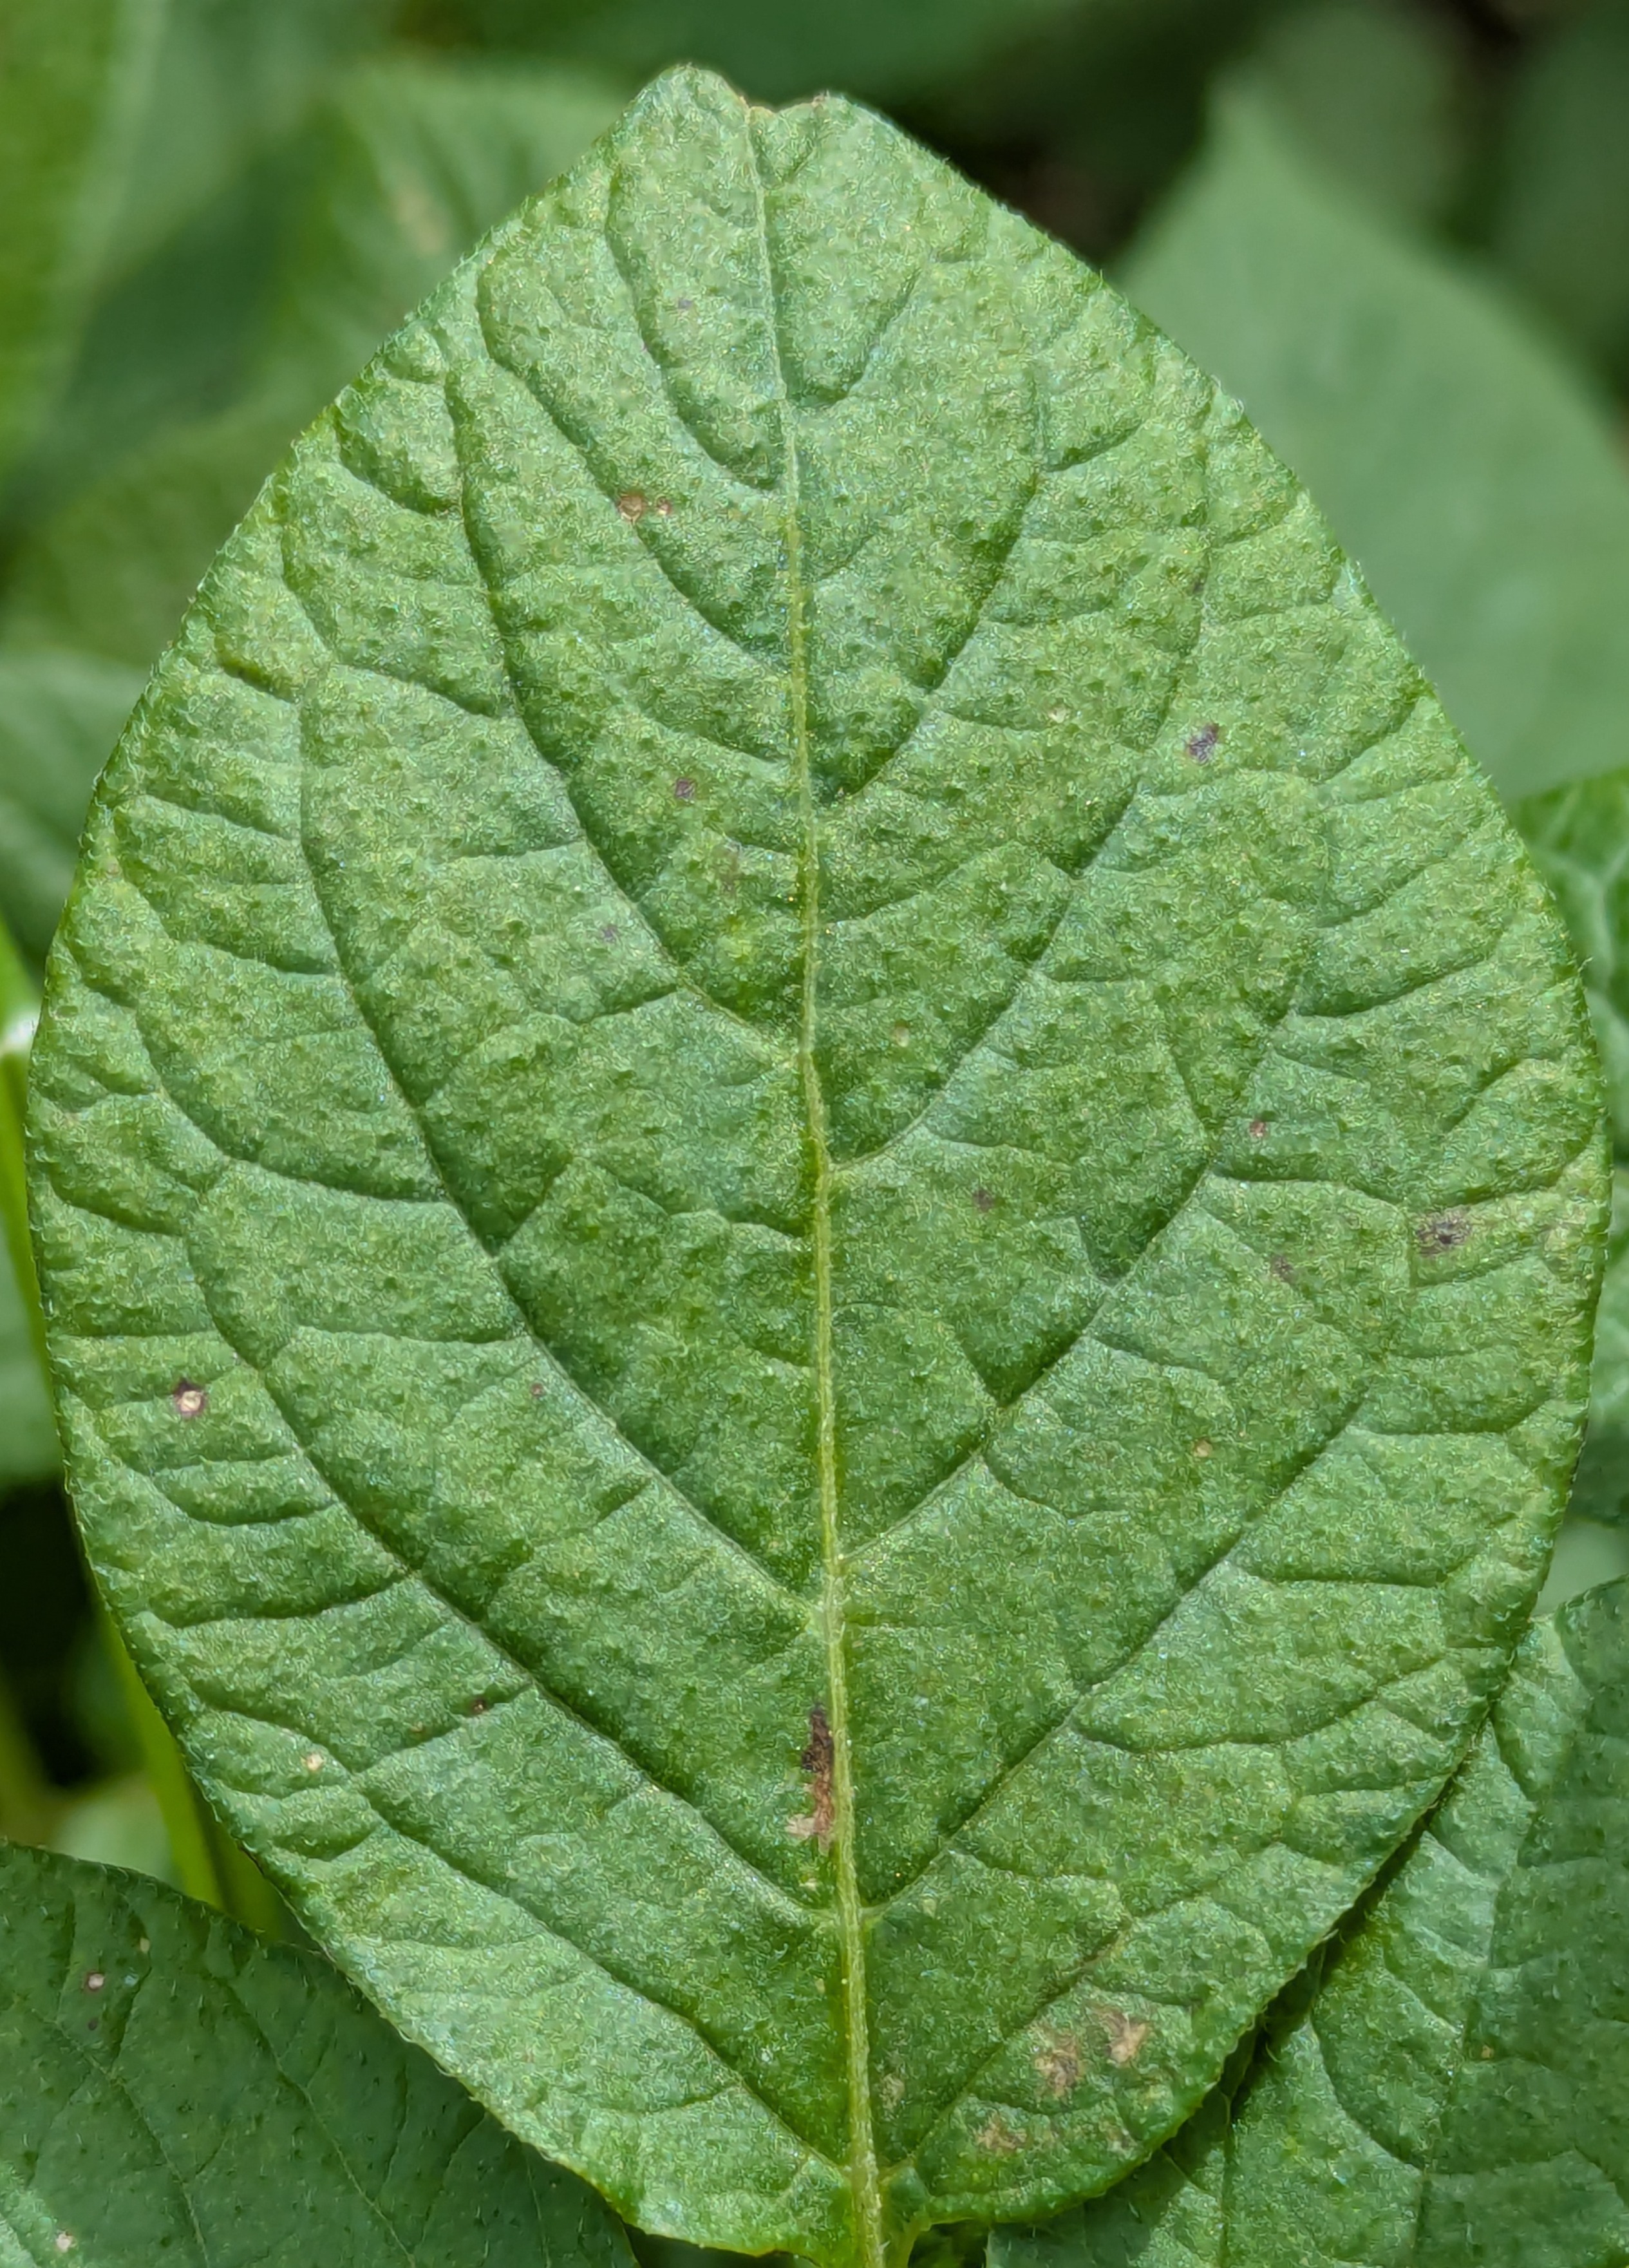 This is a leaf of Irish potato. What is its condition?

healthy
